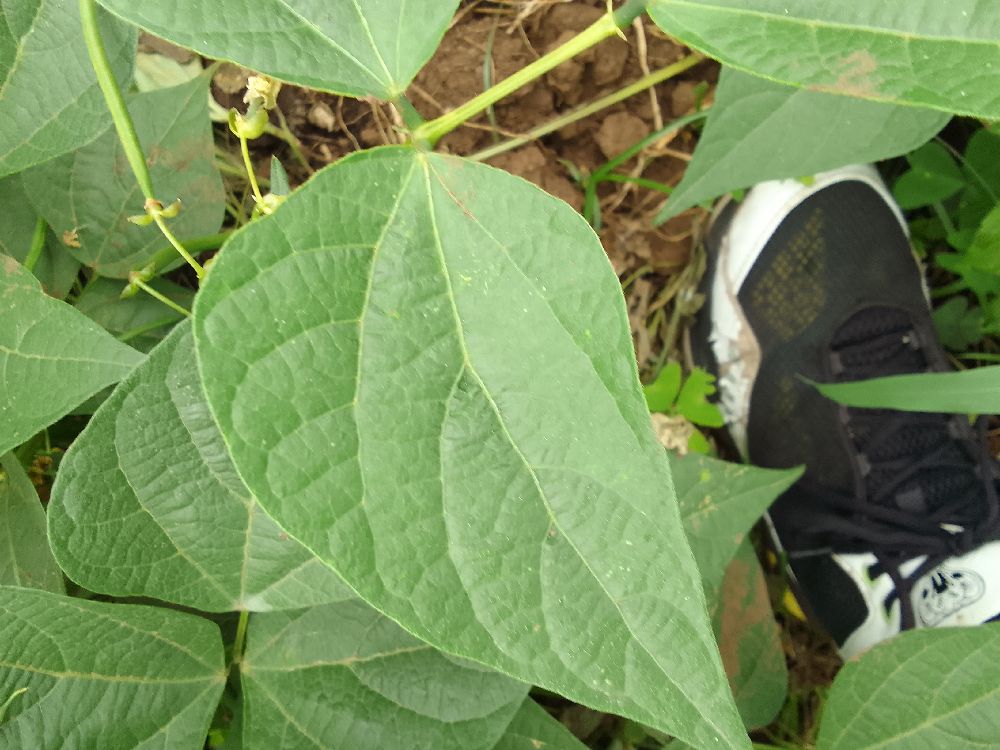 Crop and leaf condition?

common bean, healthy
